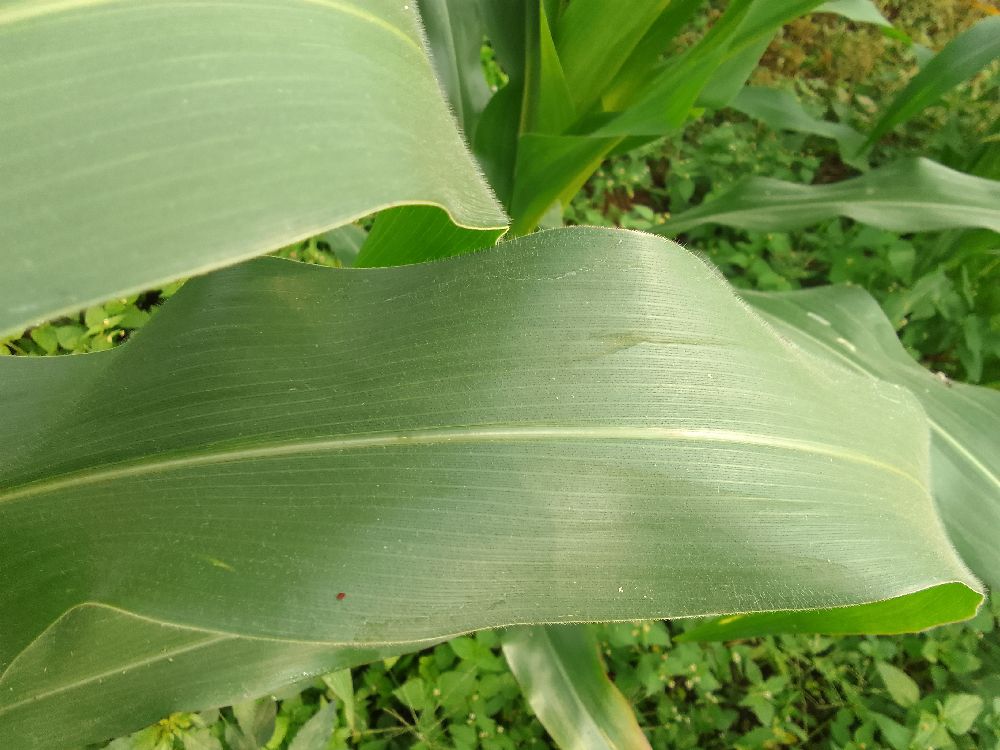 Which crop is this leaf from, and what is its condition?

maize, healthy
